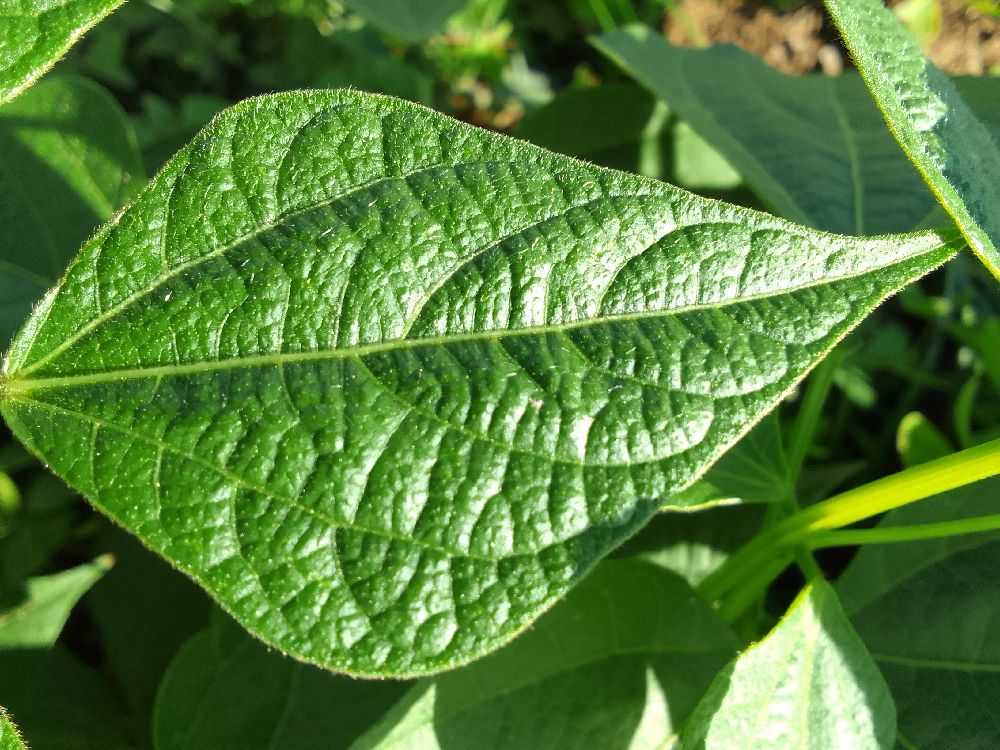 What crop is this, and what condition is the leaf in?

common bean, healthy
